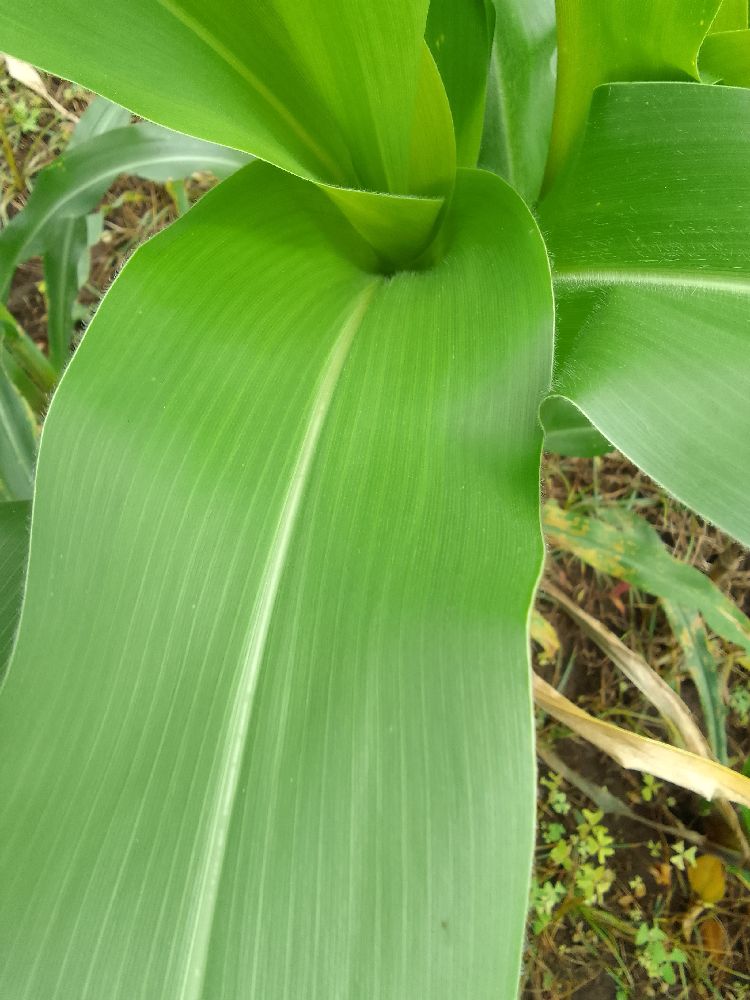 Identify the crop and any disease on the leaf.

maize, healthy
